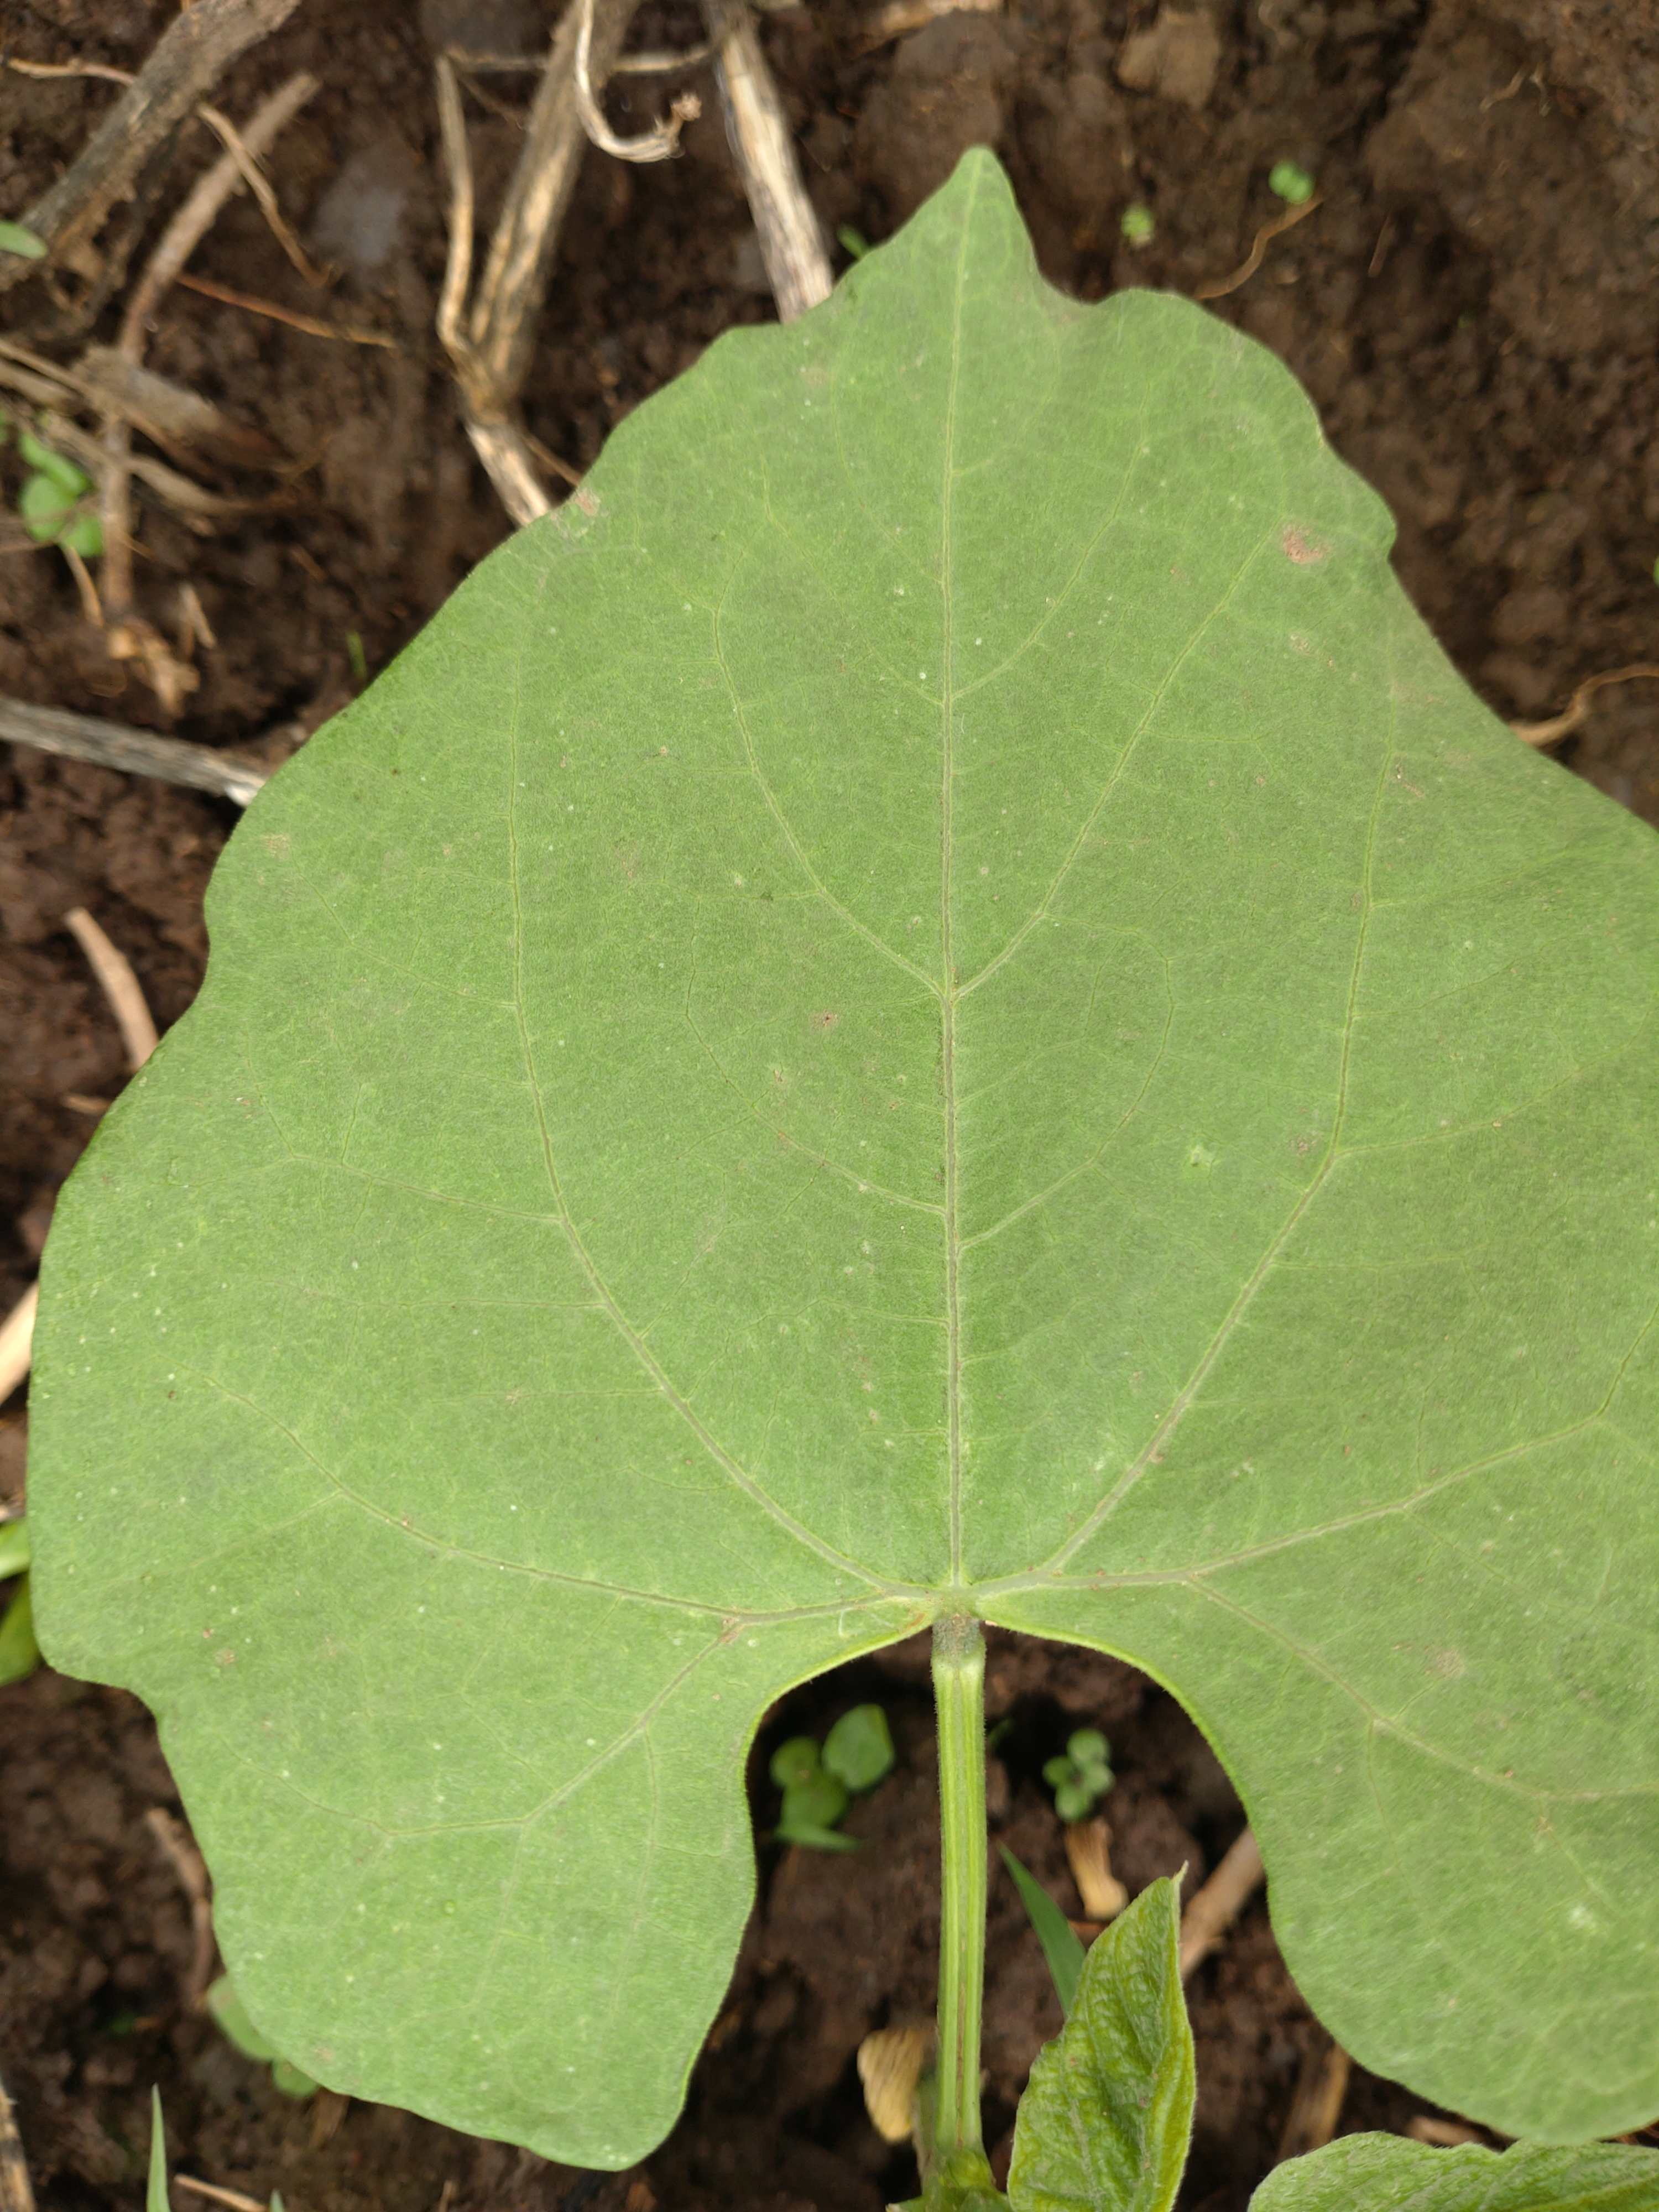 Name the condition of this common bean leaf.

healthy
